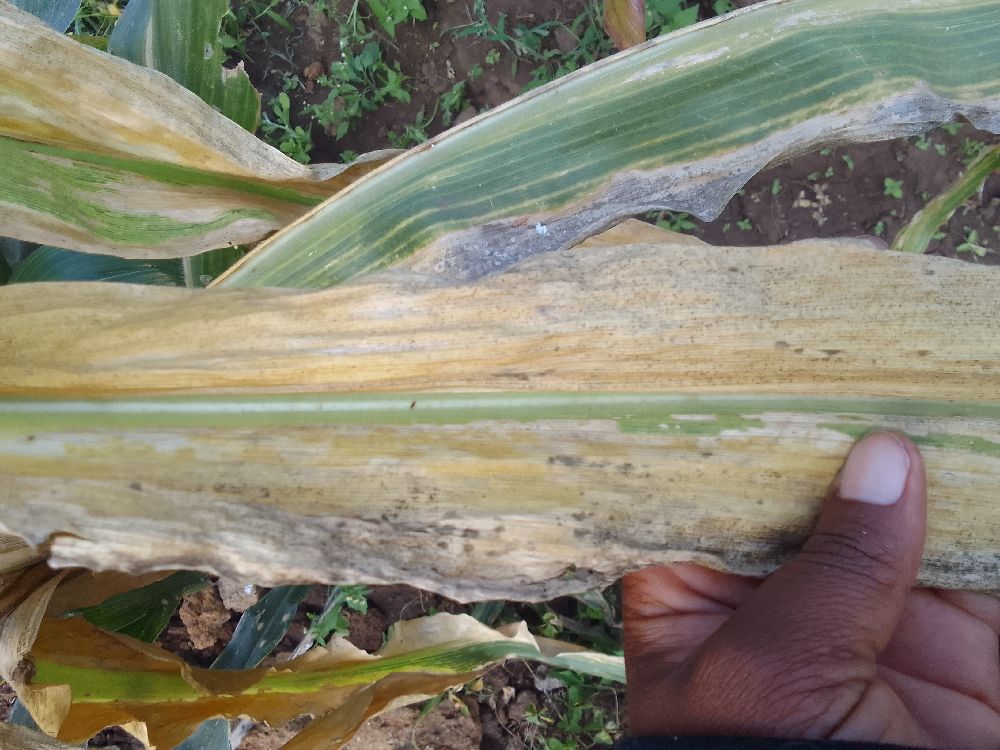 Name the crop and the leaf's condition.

maize, maize lethal necrosis
